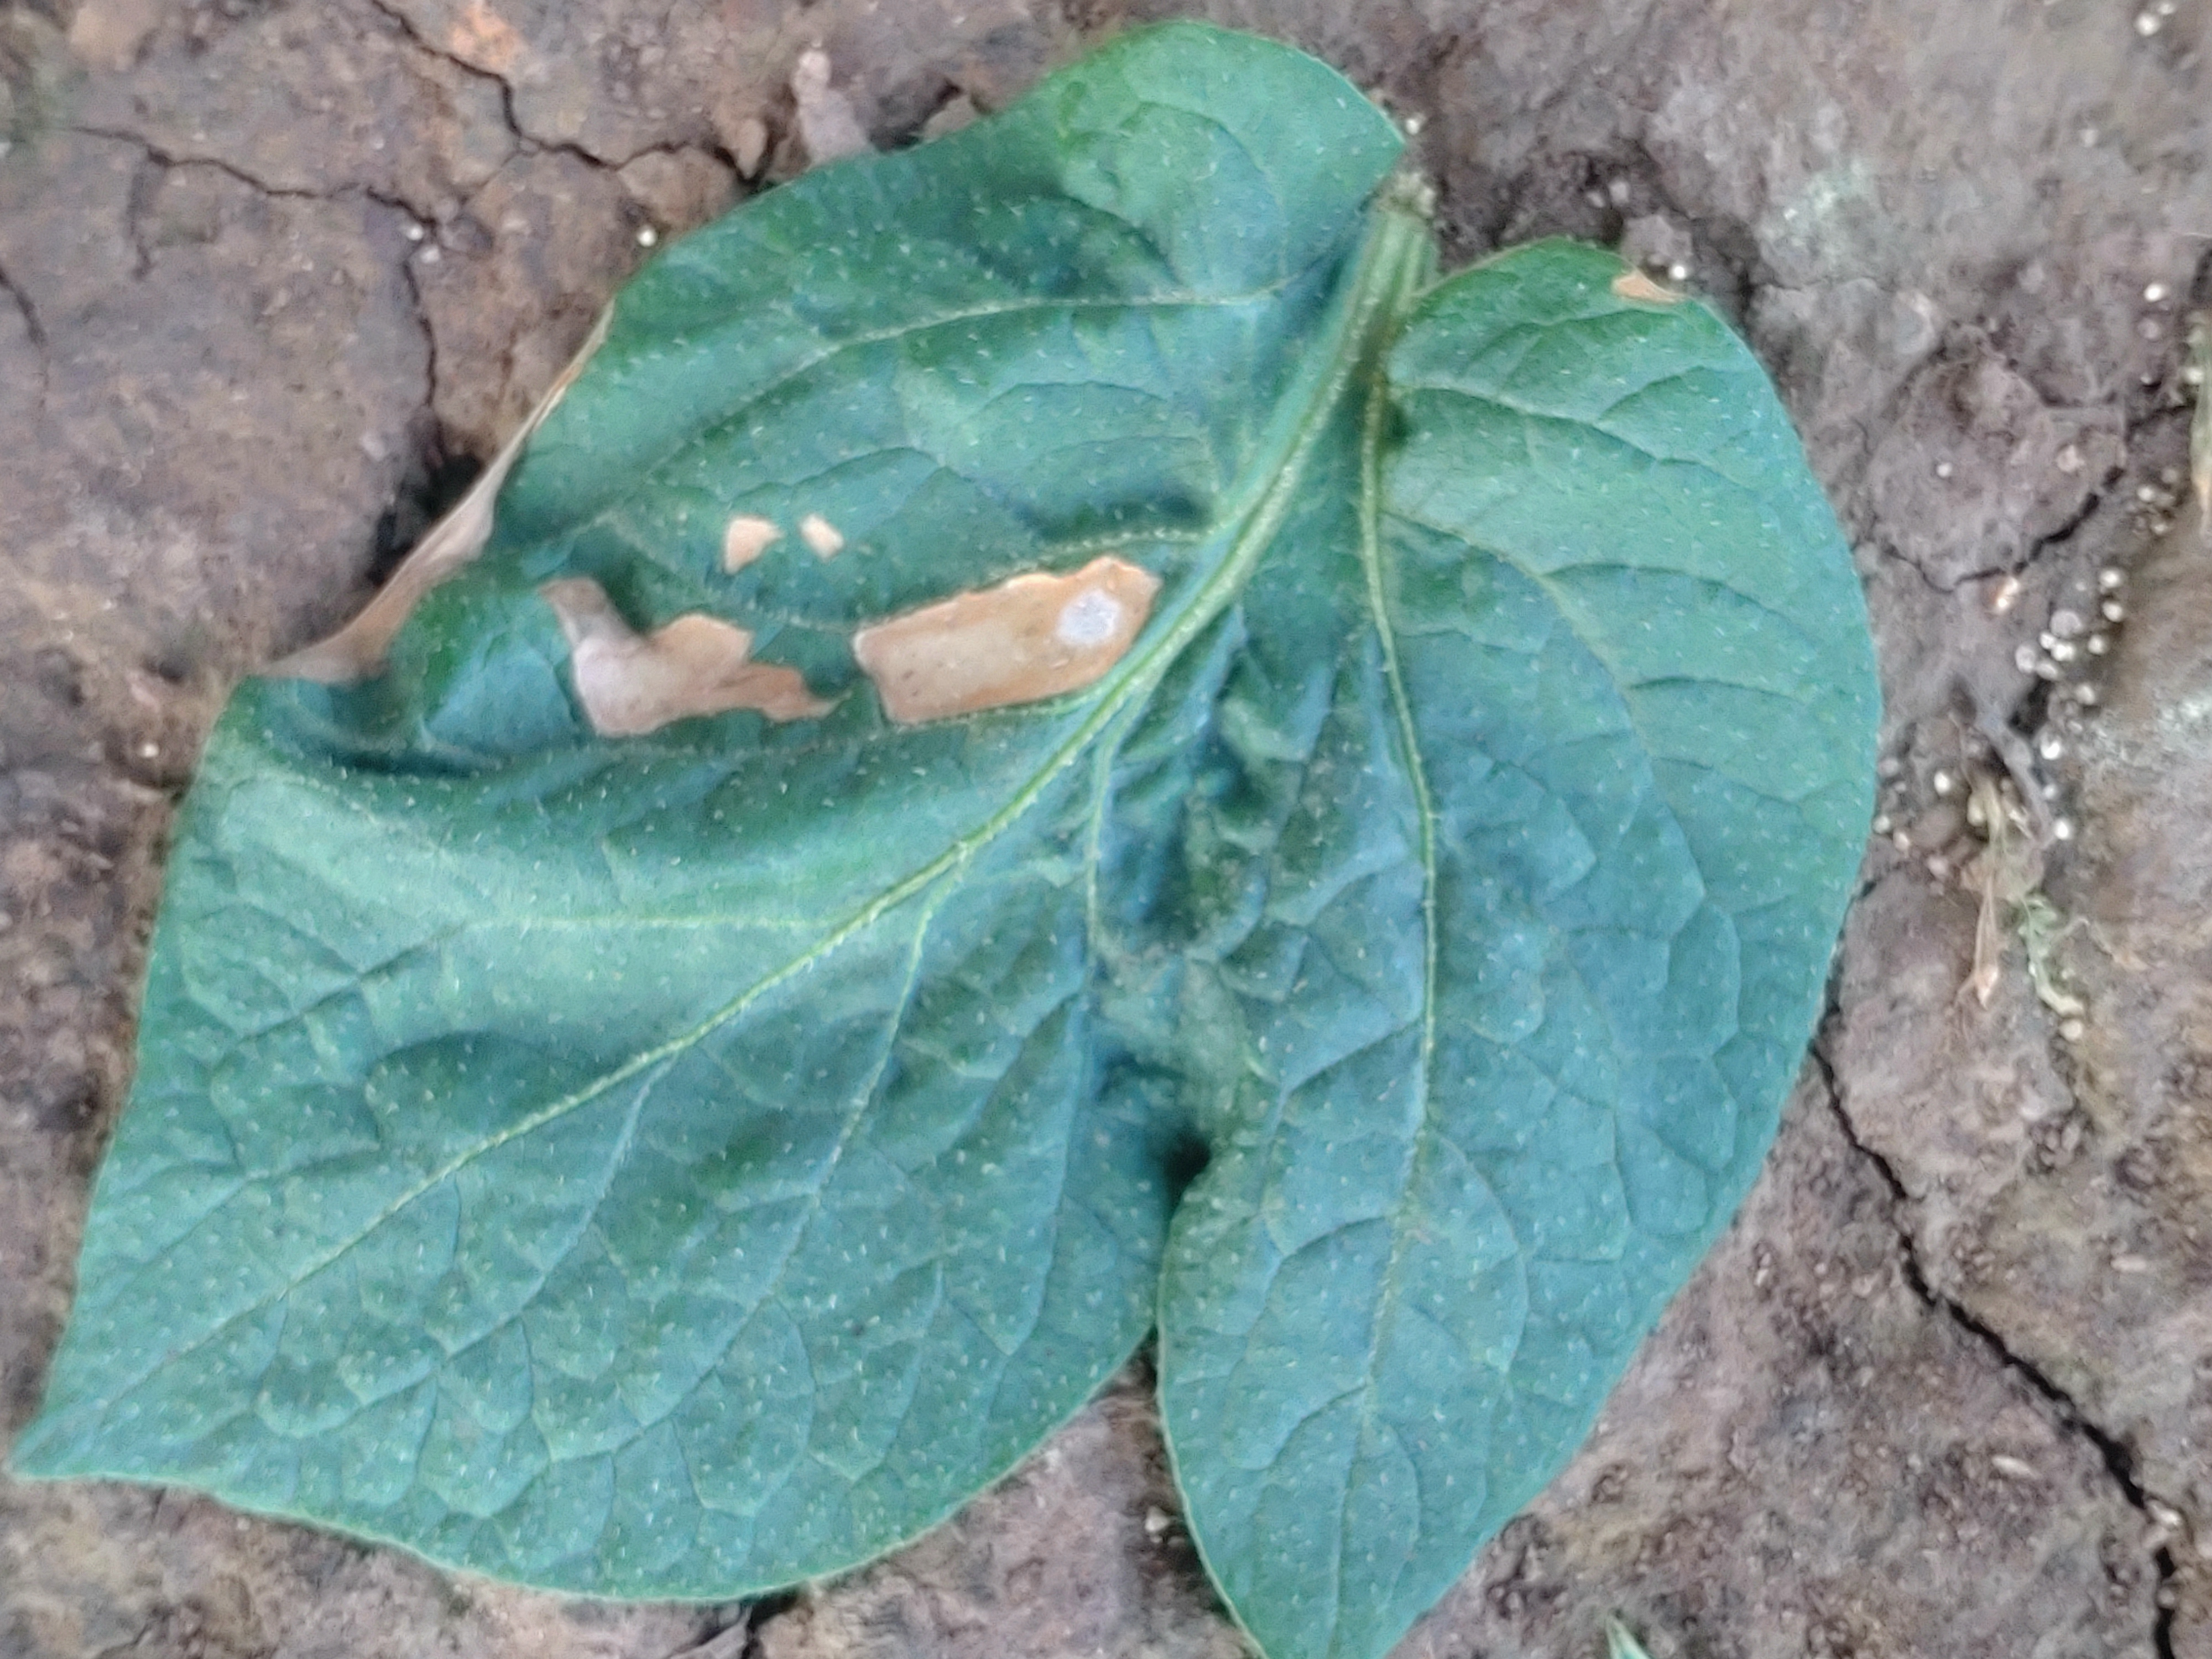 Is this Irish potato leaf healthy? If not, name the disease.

early blight
